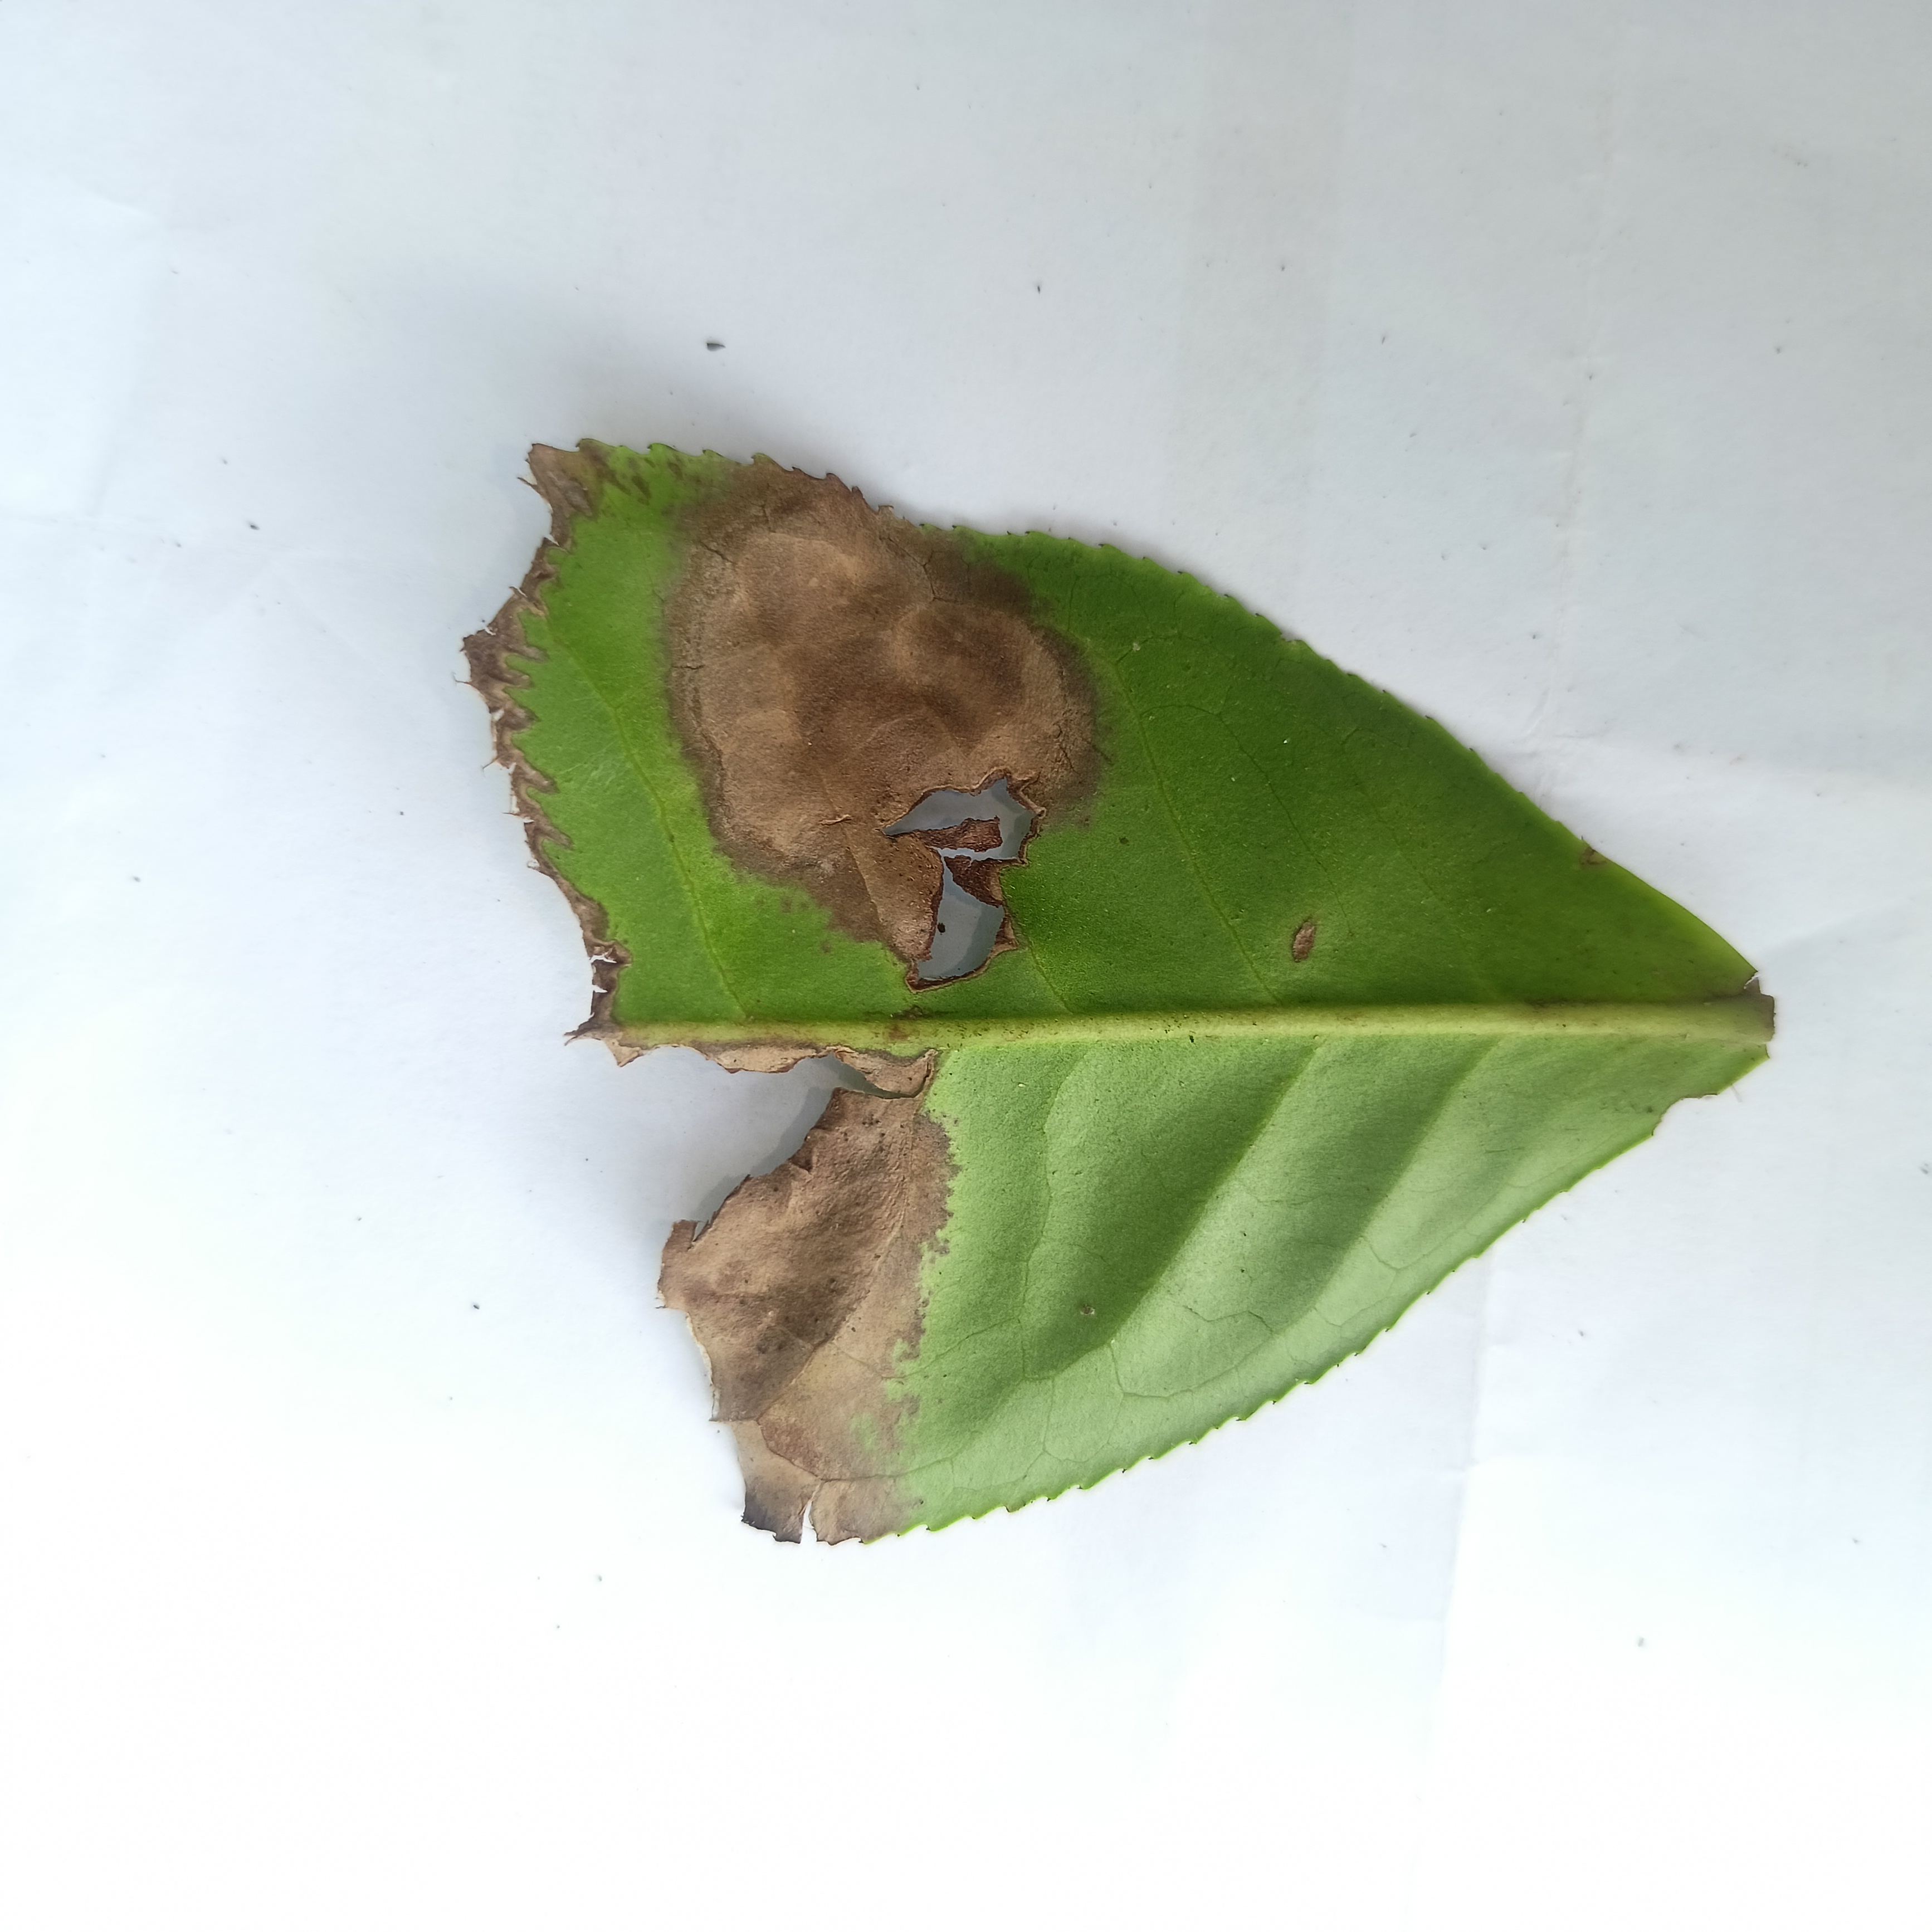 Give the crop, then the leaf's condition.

tea, brown blight
